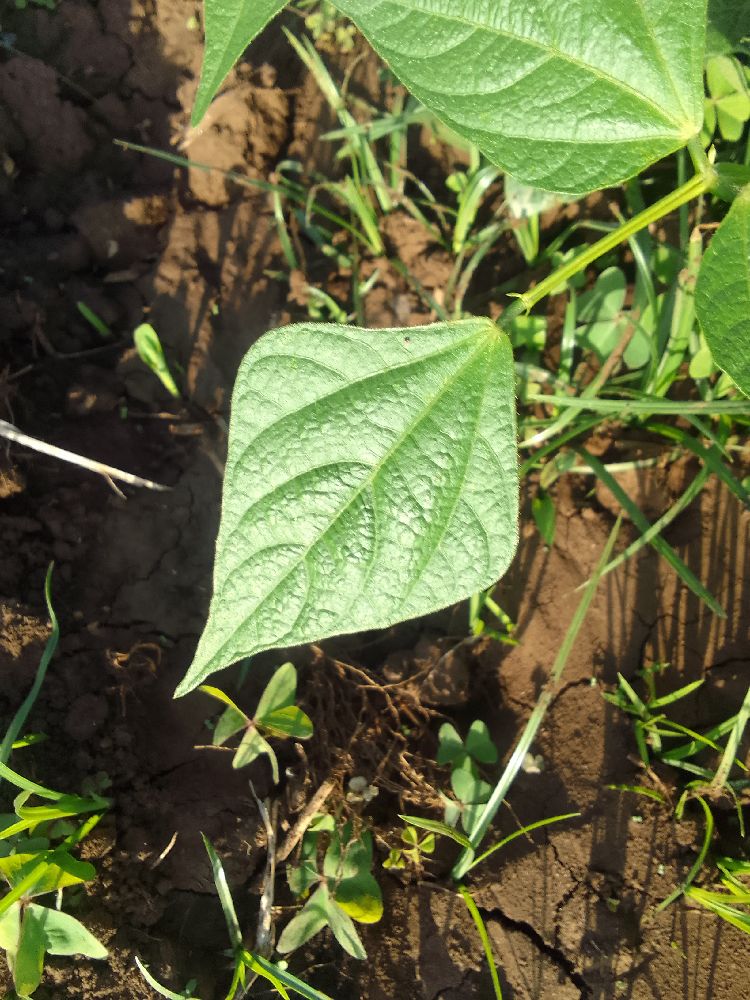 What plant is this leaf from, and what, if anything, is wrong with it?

common bean, healthy
